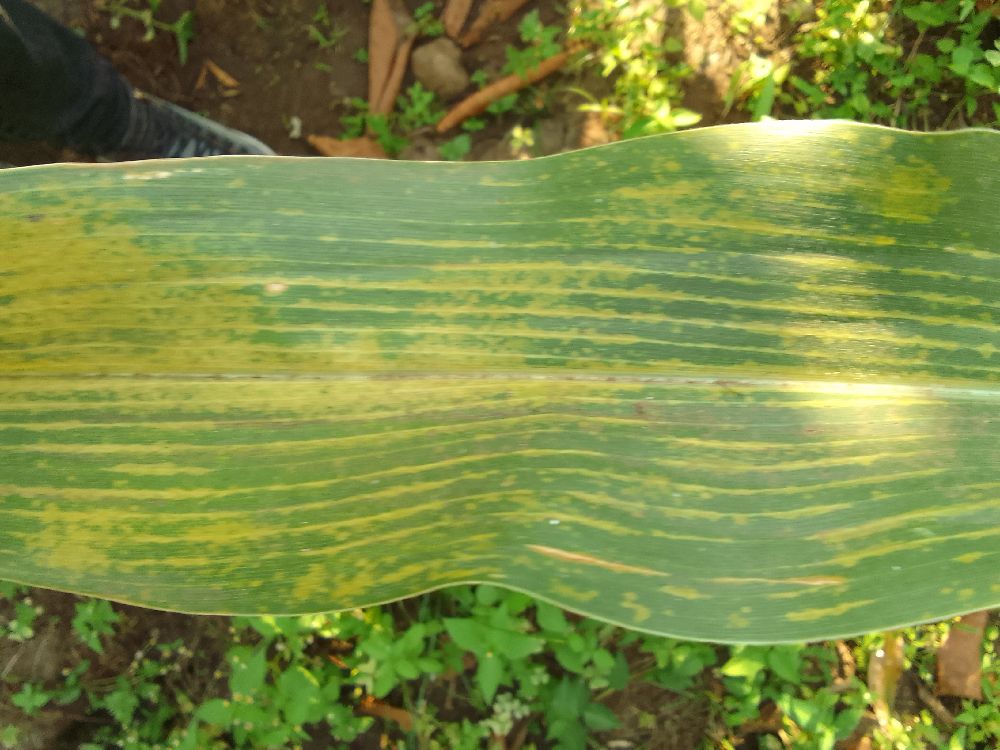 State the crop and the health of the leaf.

maize, maize lethal necrosis
